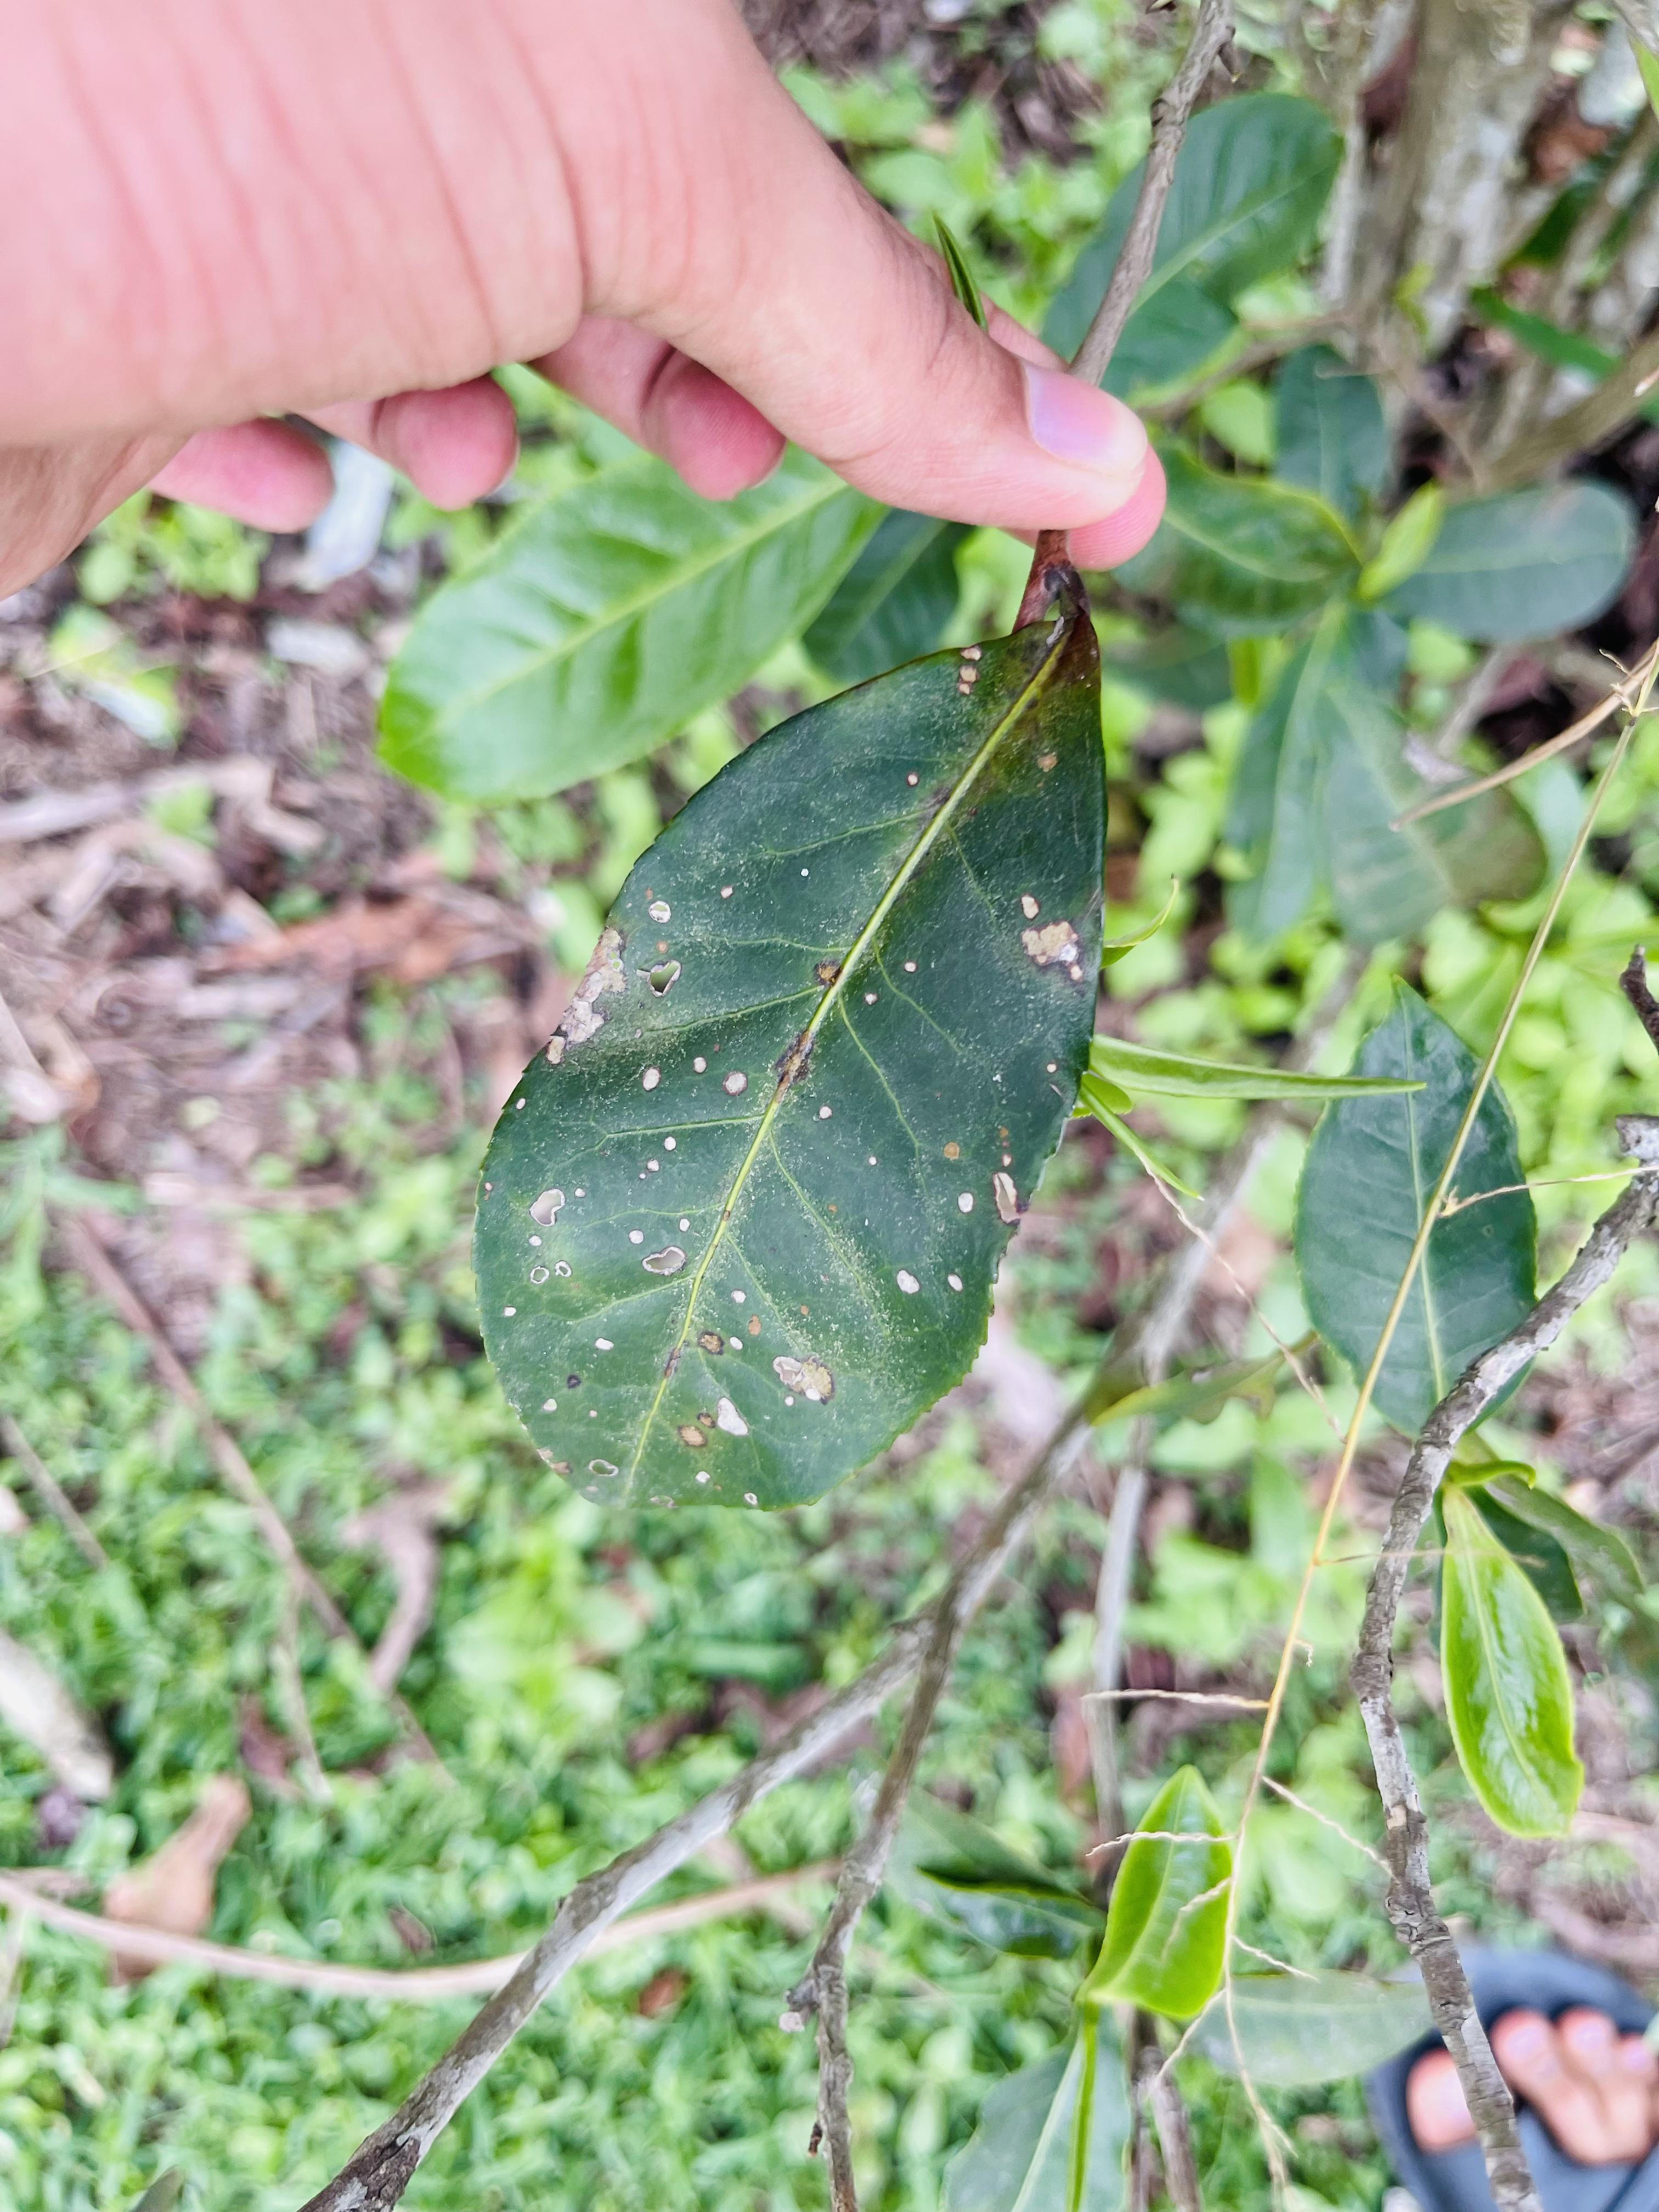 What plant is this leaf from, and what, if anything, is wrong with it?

tea, red rust
